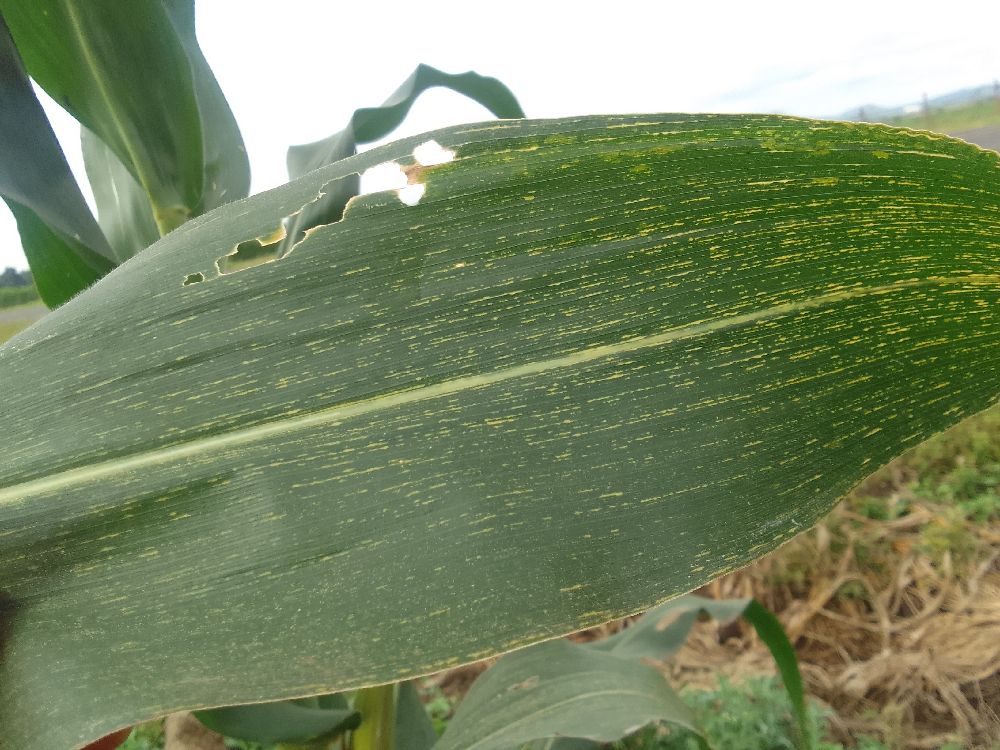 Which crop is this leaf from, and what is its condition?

maize, maize streak virus
